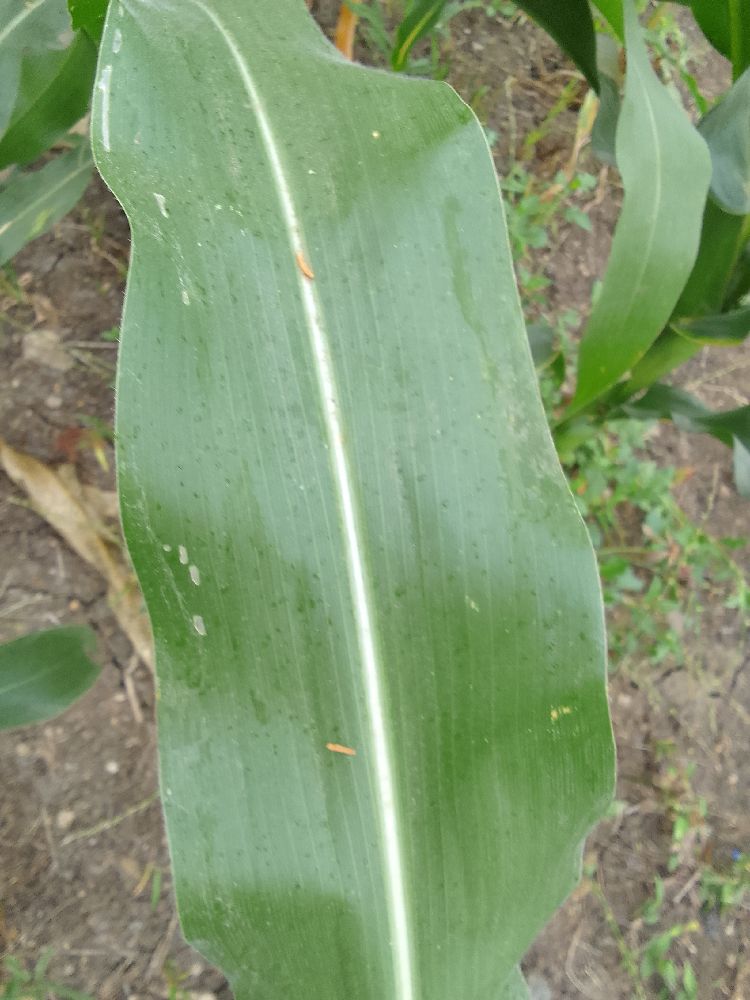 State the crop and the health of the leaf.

maize, healthy
